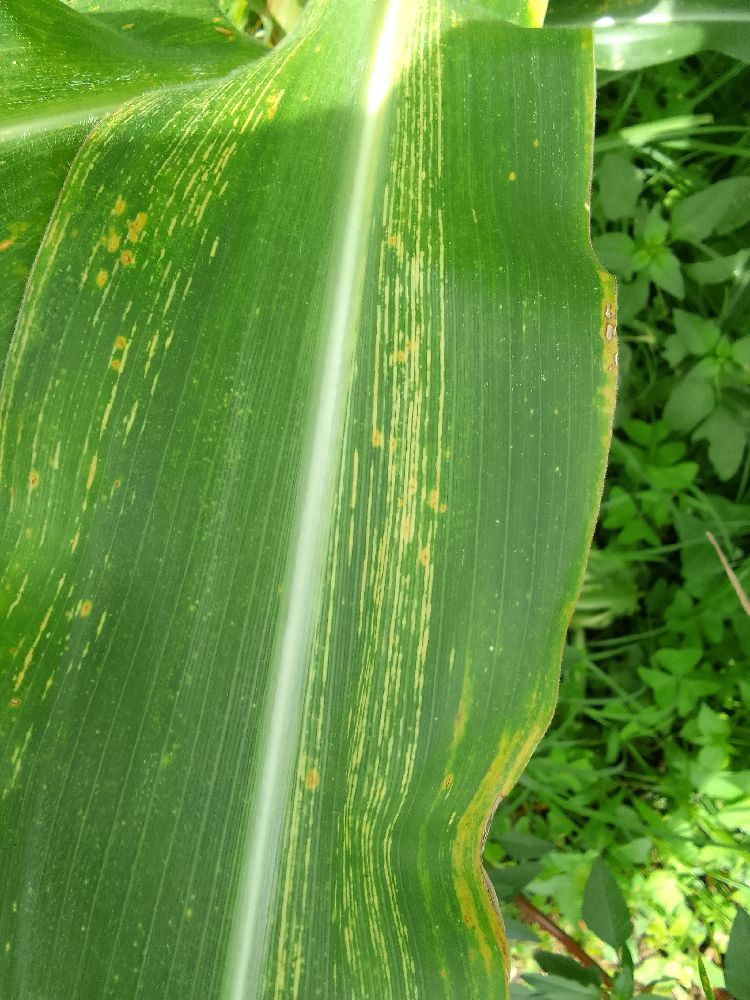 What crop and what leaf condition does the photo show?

maize, maize streak virus
